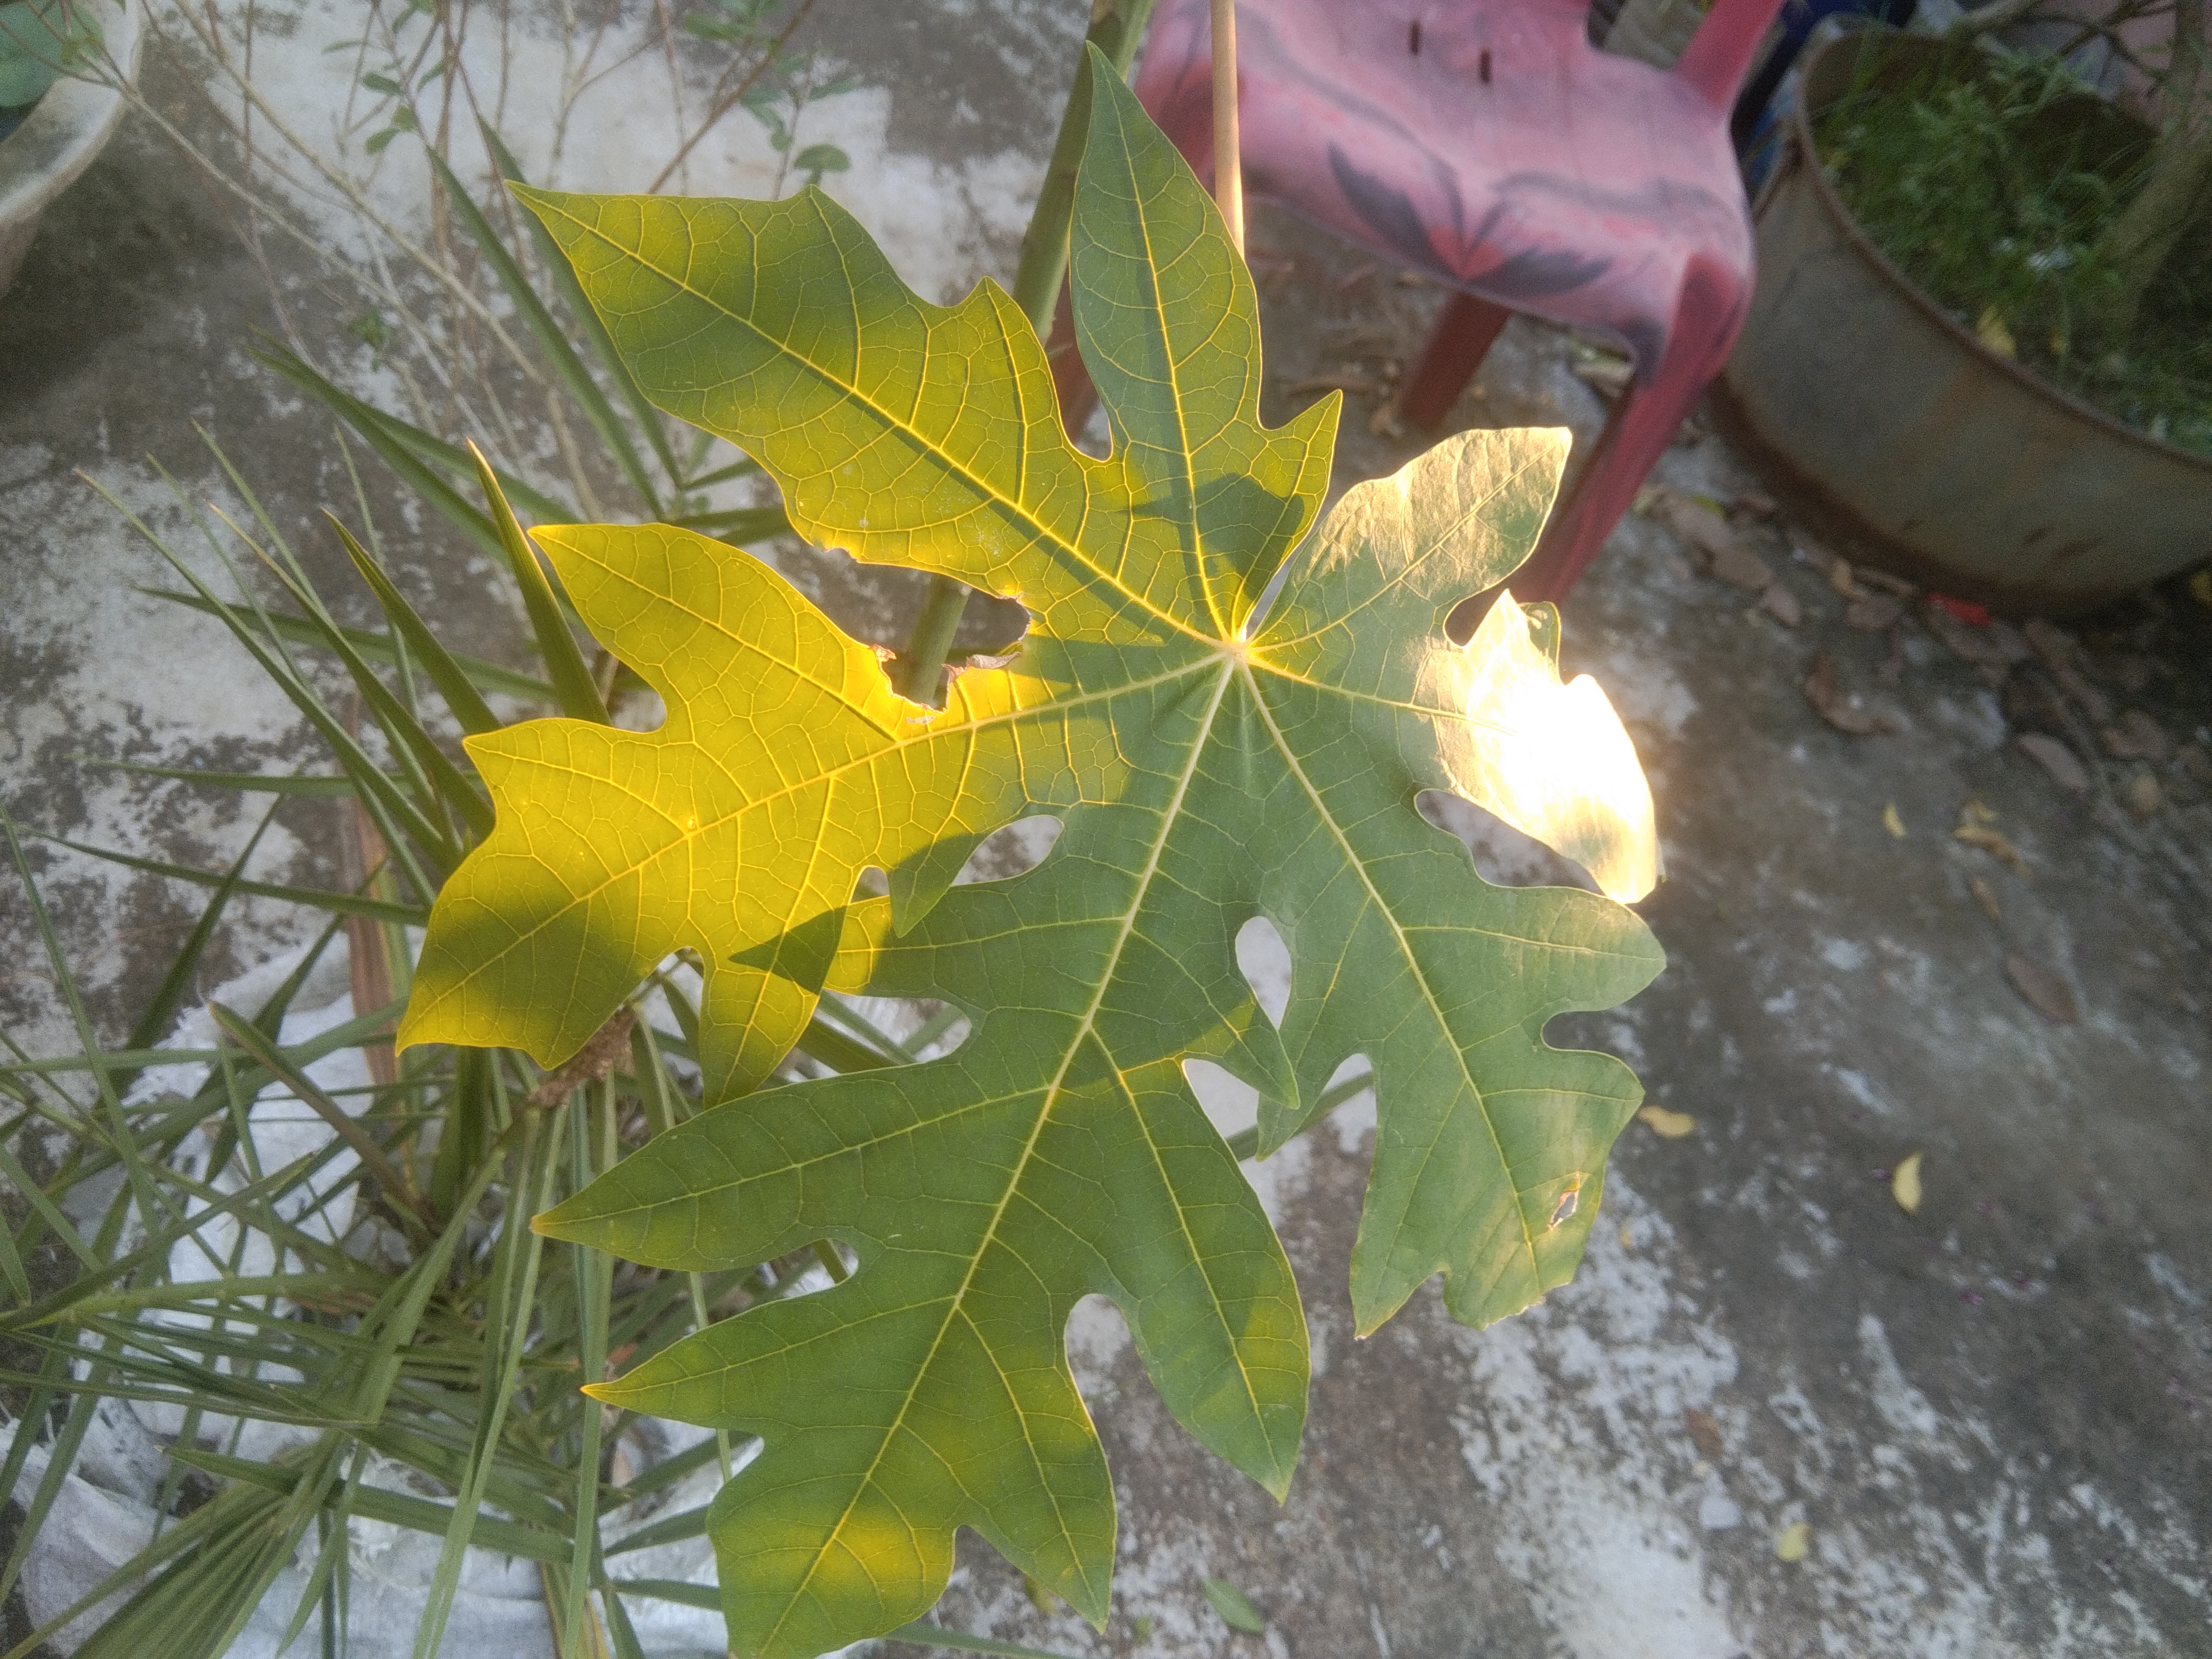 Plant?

papaya
